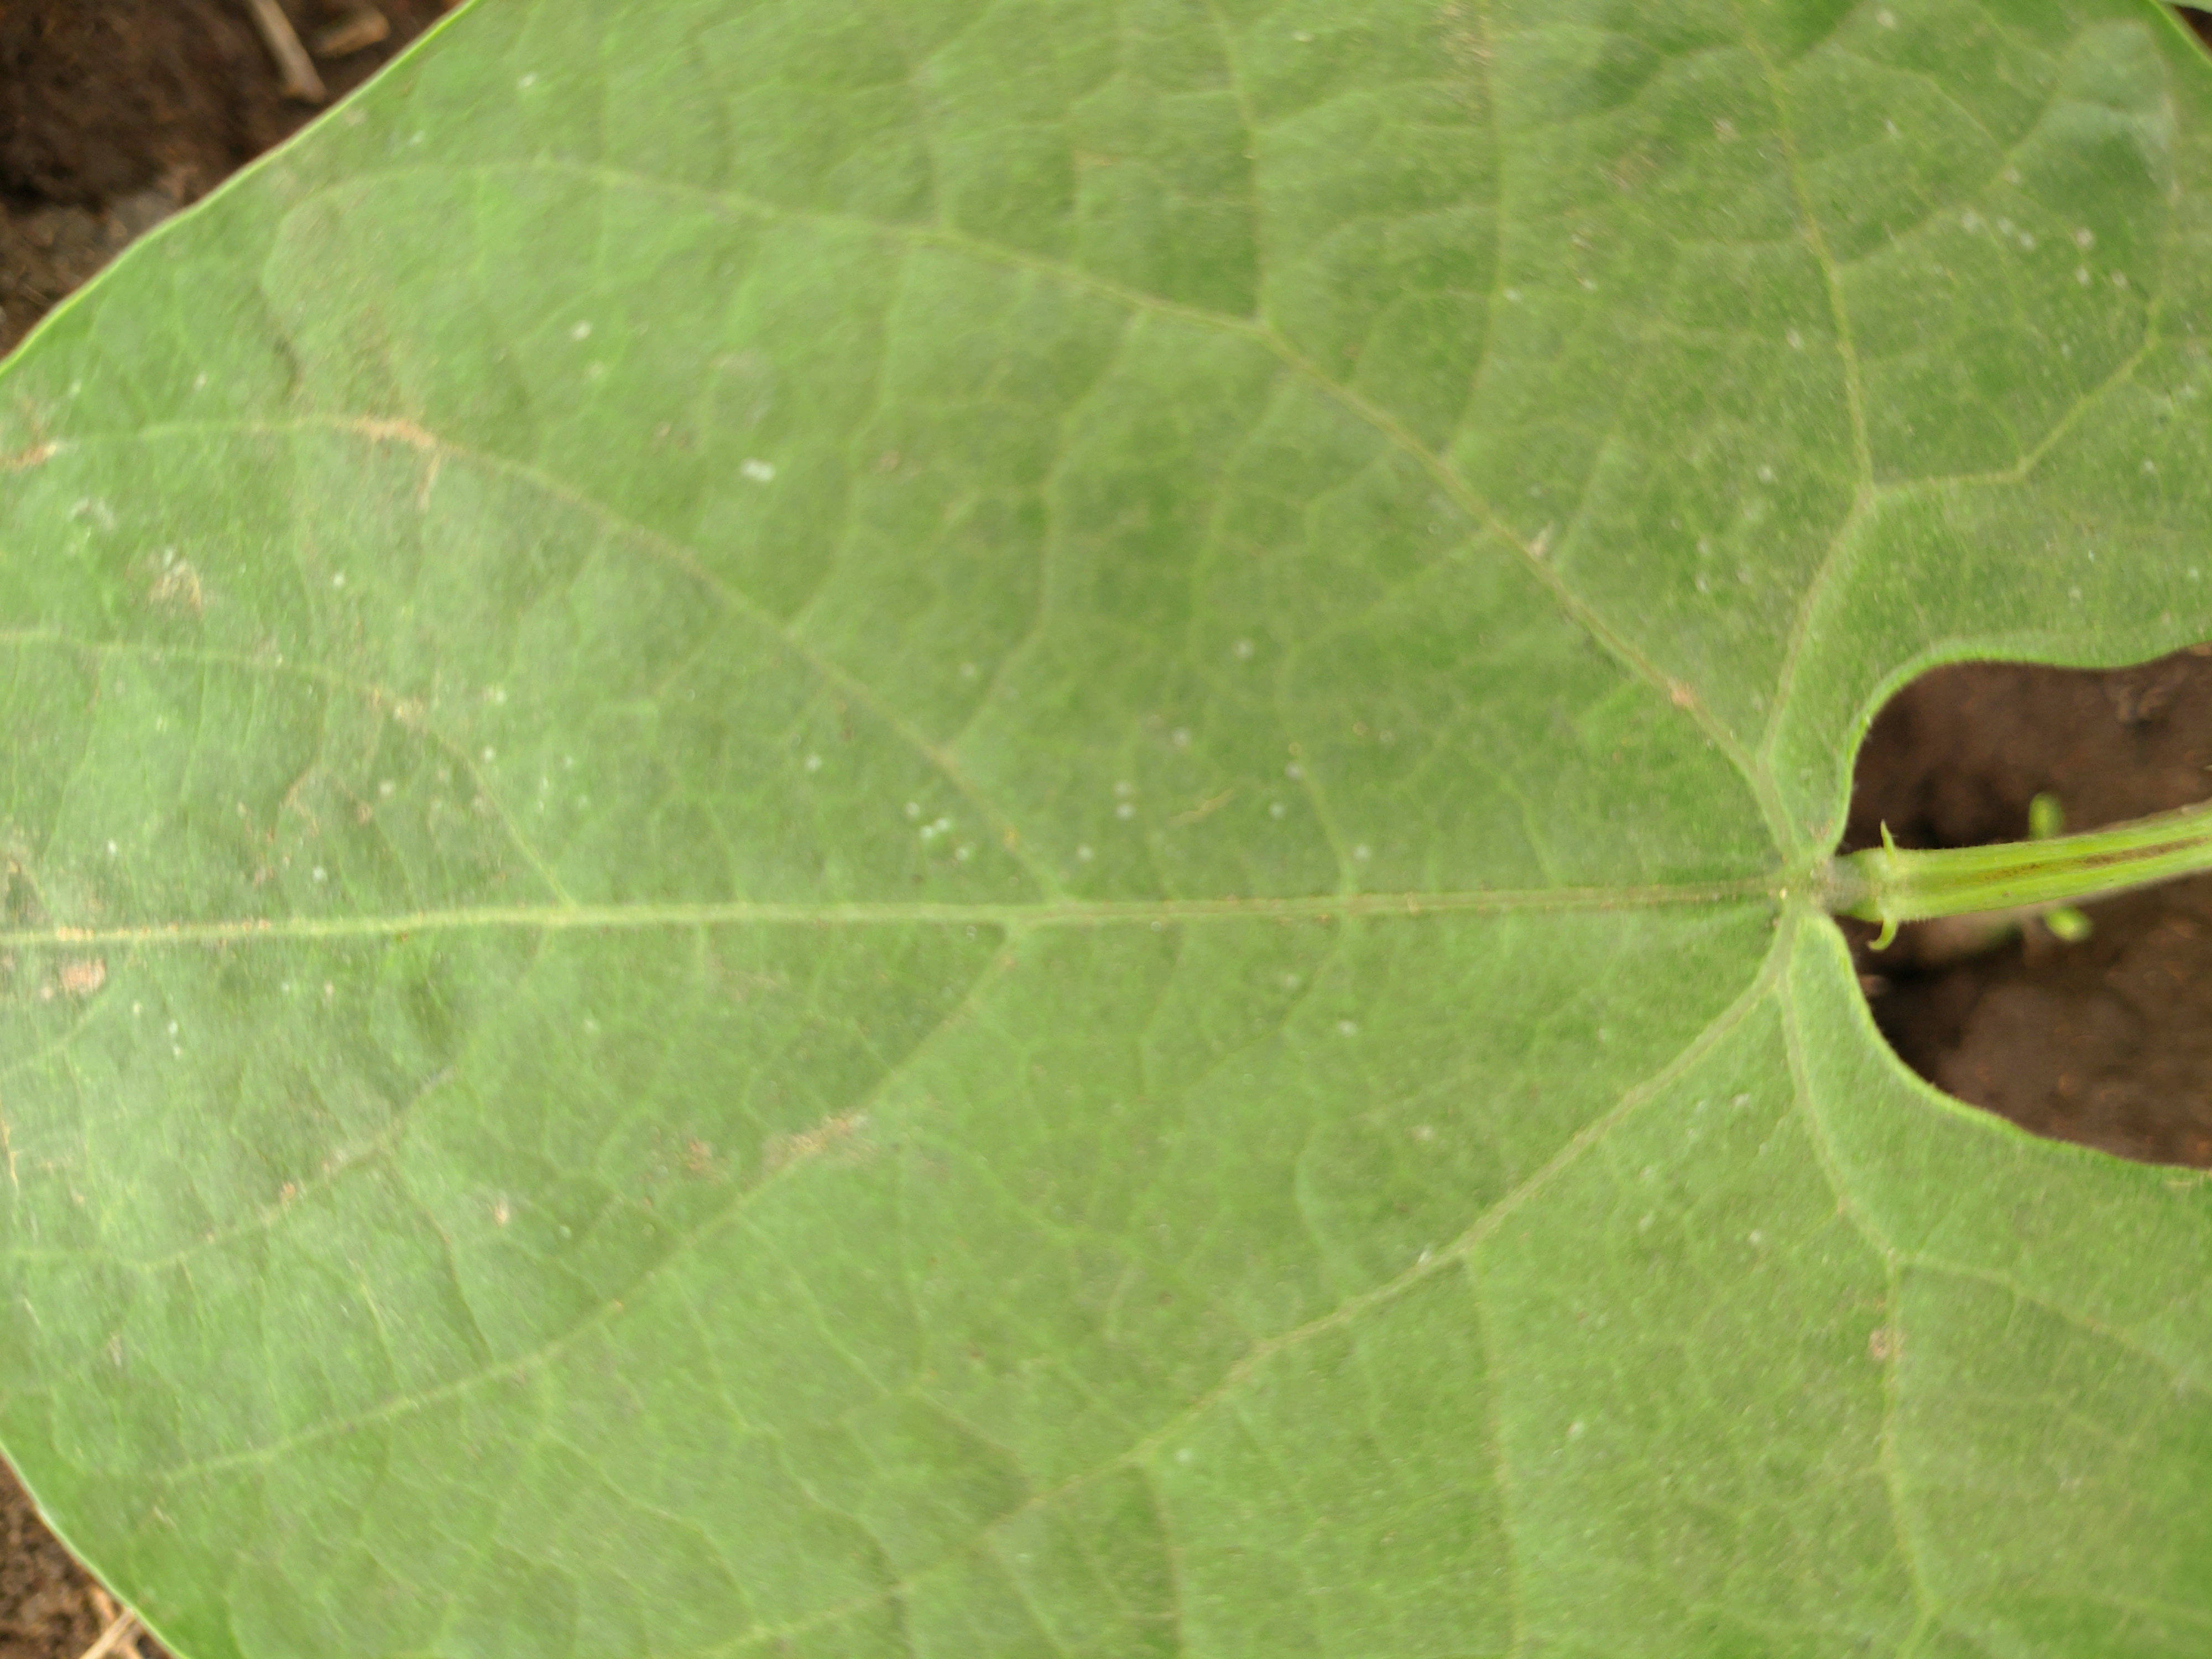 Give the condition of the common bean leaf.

healthy
